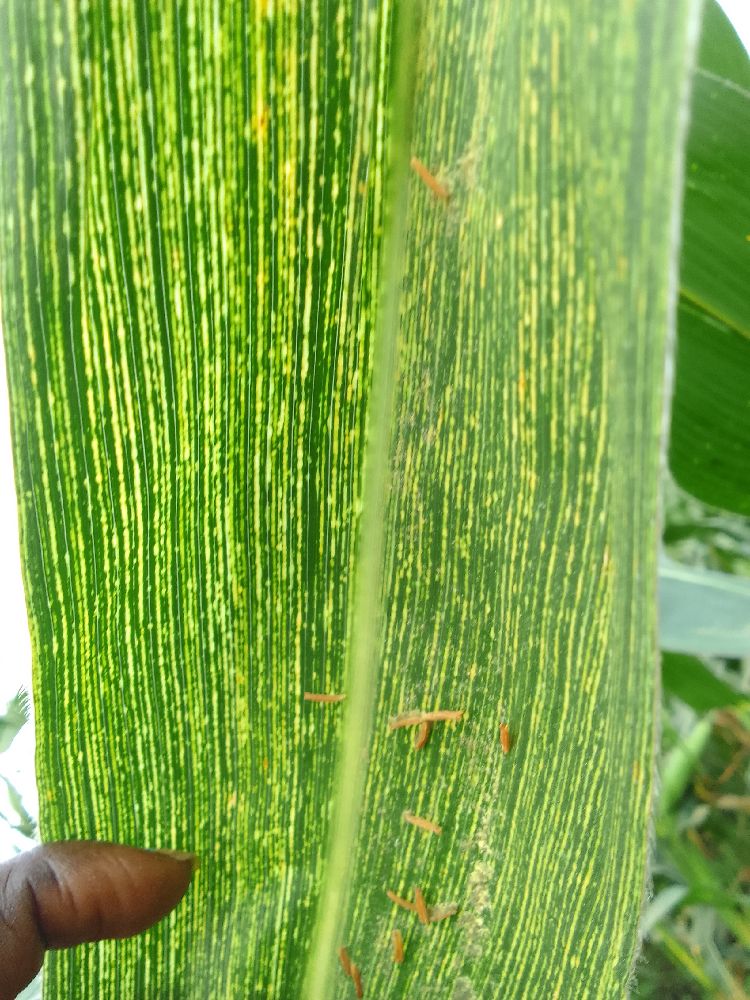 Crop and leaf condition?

maize, maize streak virus
